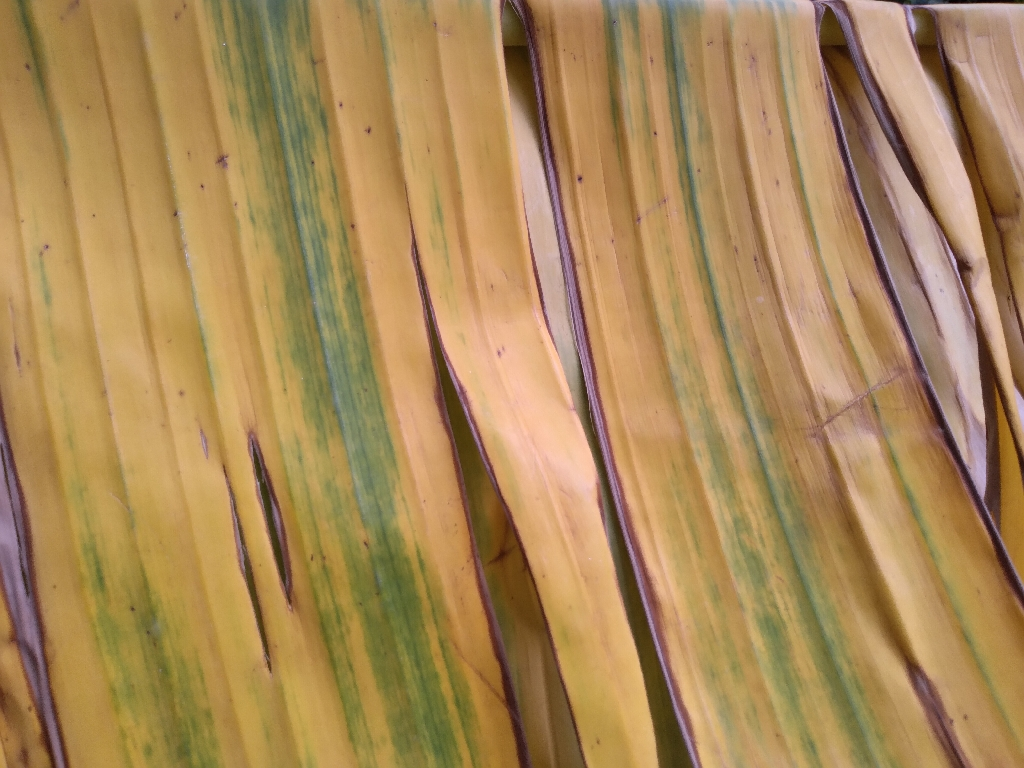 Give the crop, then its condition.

banana, fusarium wilt race 1
